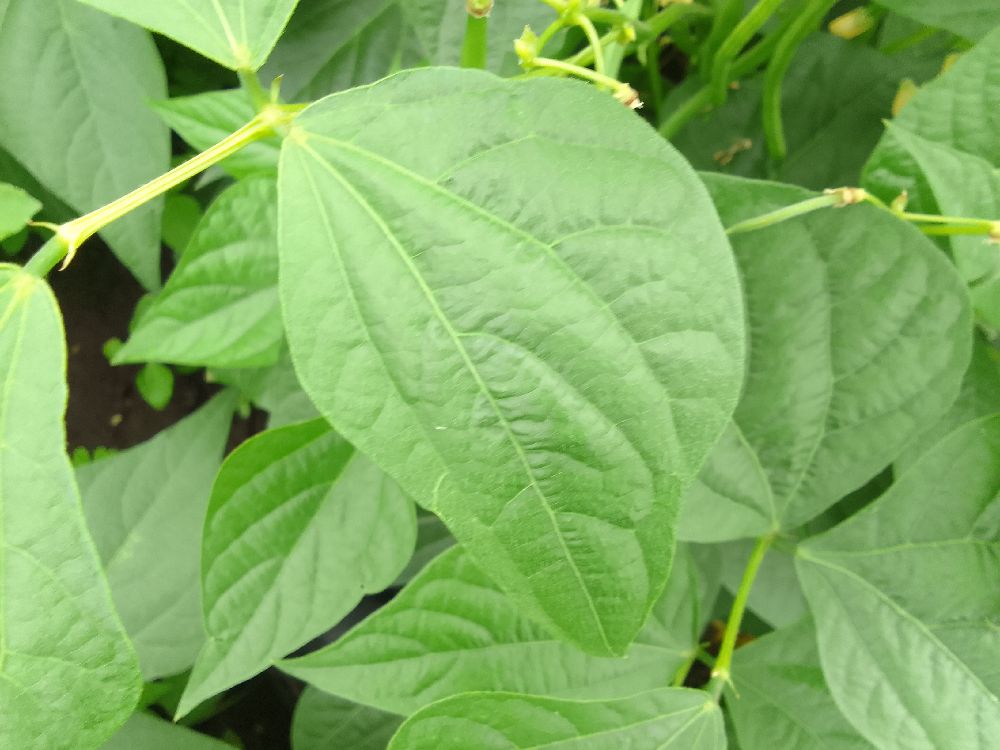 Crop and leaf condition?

common bean, healthy
